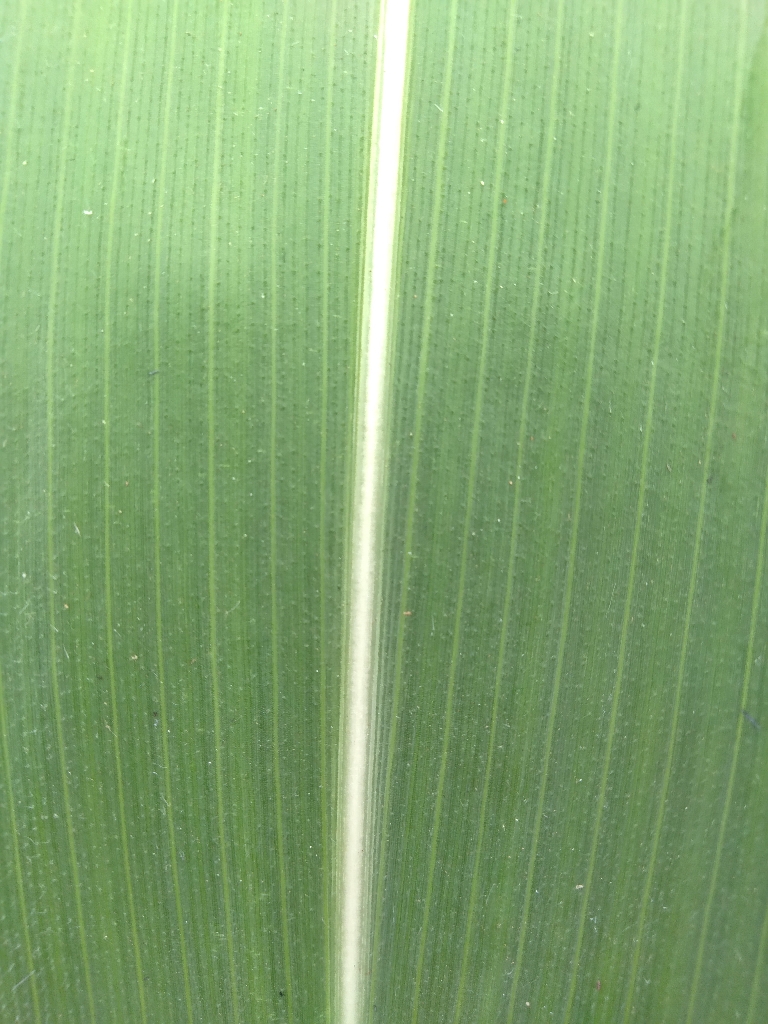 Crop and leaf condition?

maize, healthy
